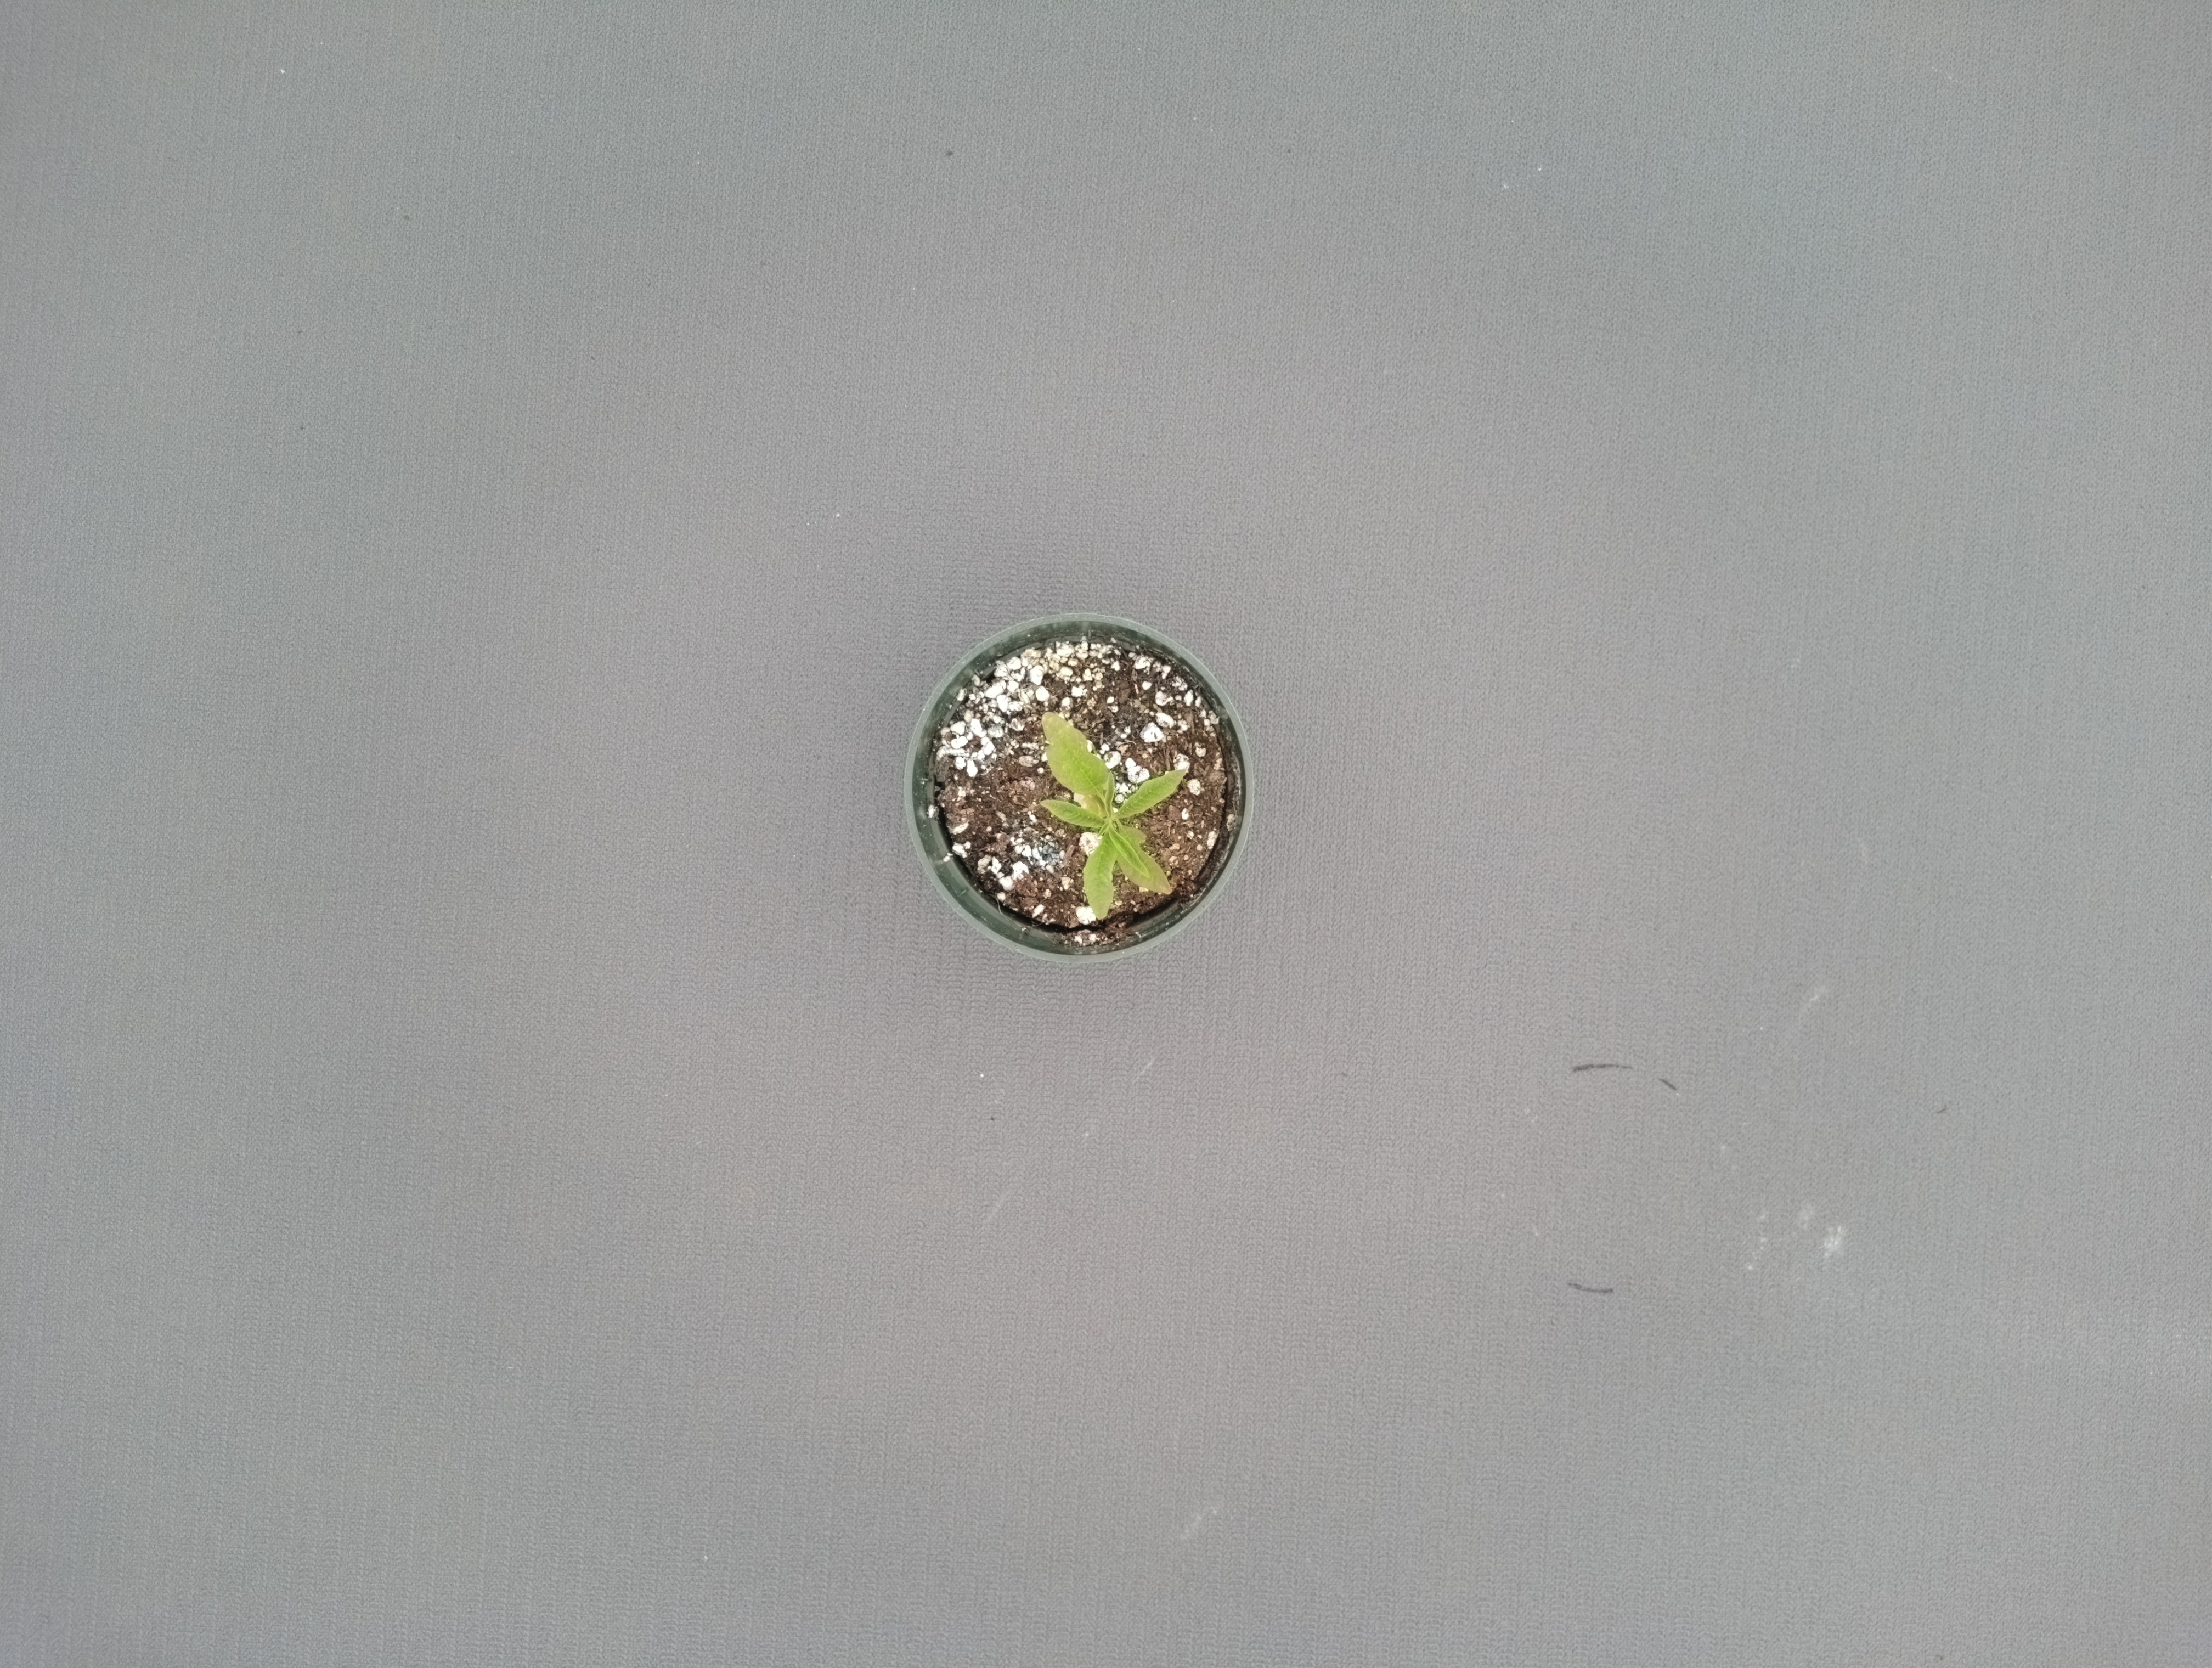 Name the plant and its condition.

waterhemp, healthy untreated
